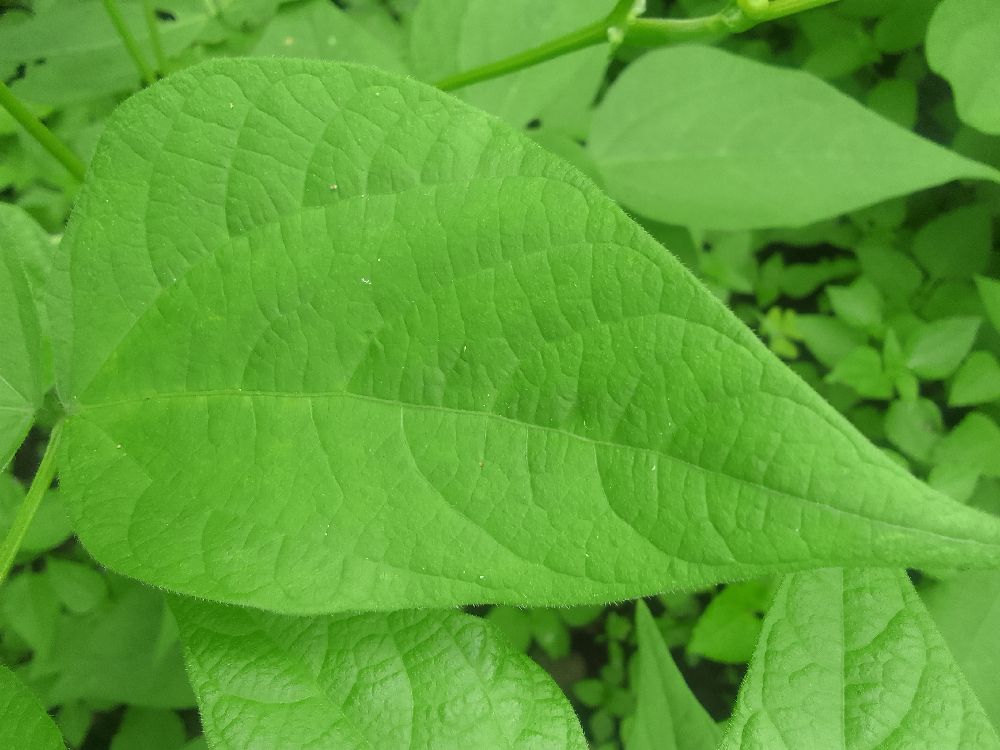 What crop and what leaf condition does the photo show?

common bean, healthy
